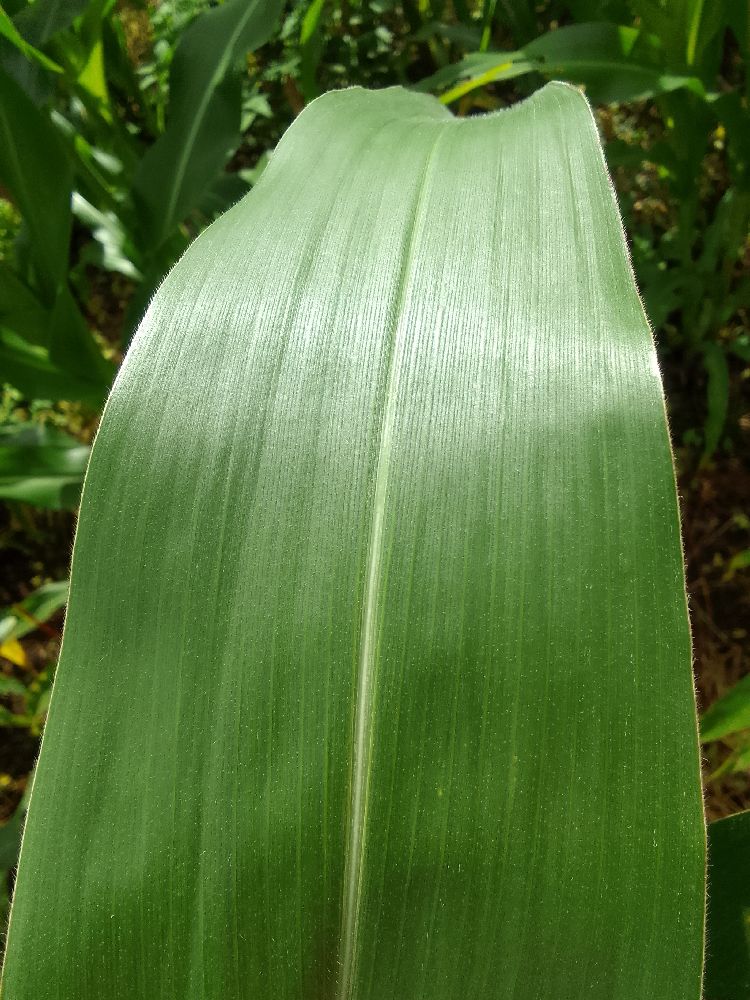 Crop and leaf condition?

maize, healthy
